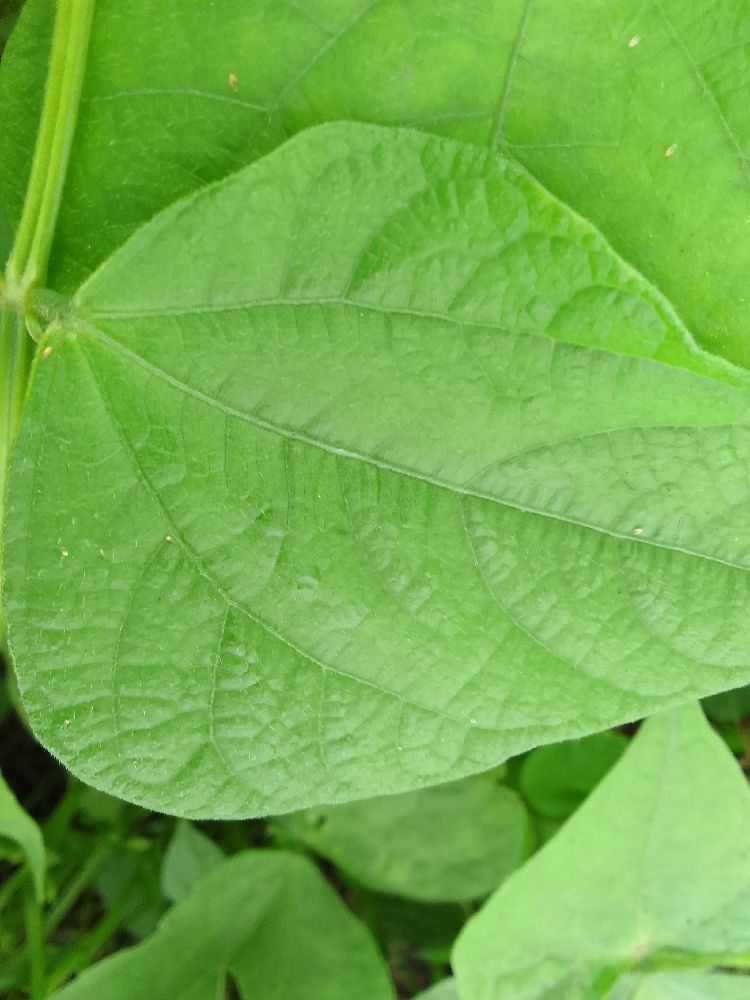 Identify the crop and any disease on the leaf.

common bean, healthy
